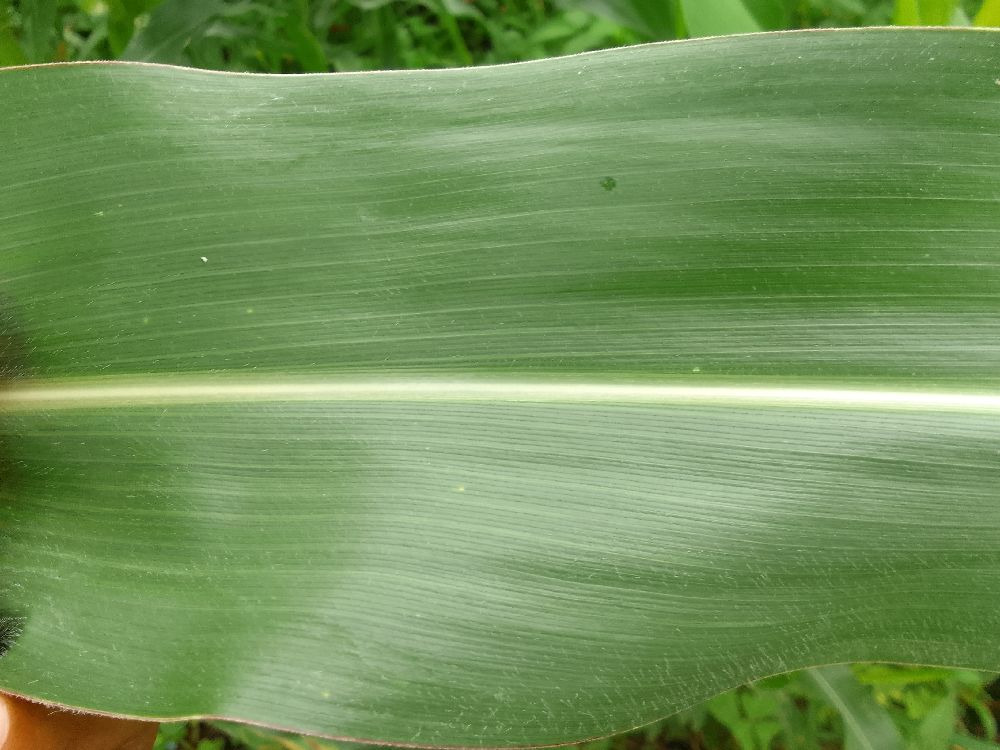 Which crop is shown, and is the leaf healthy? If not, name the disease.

maize, healthy
